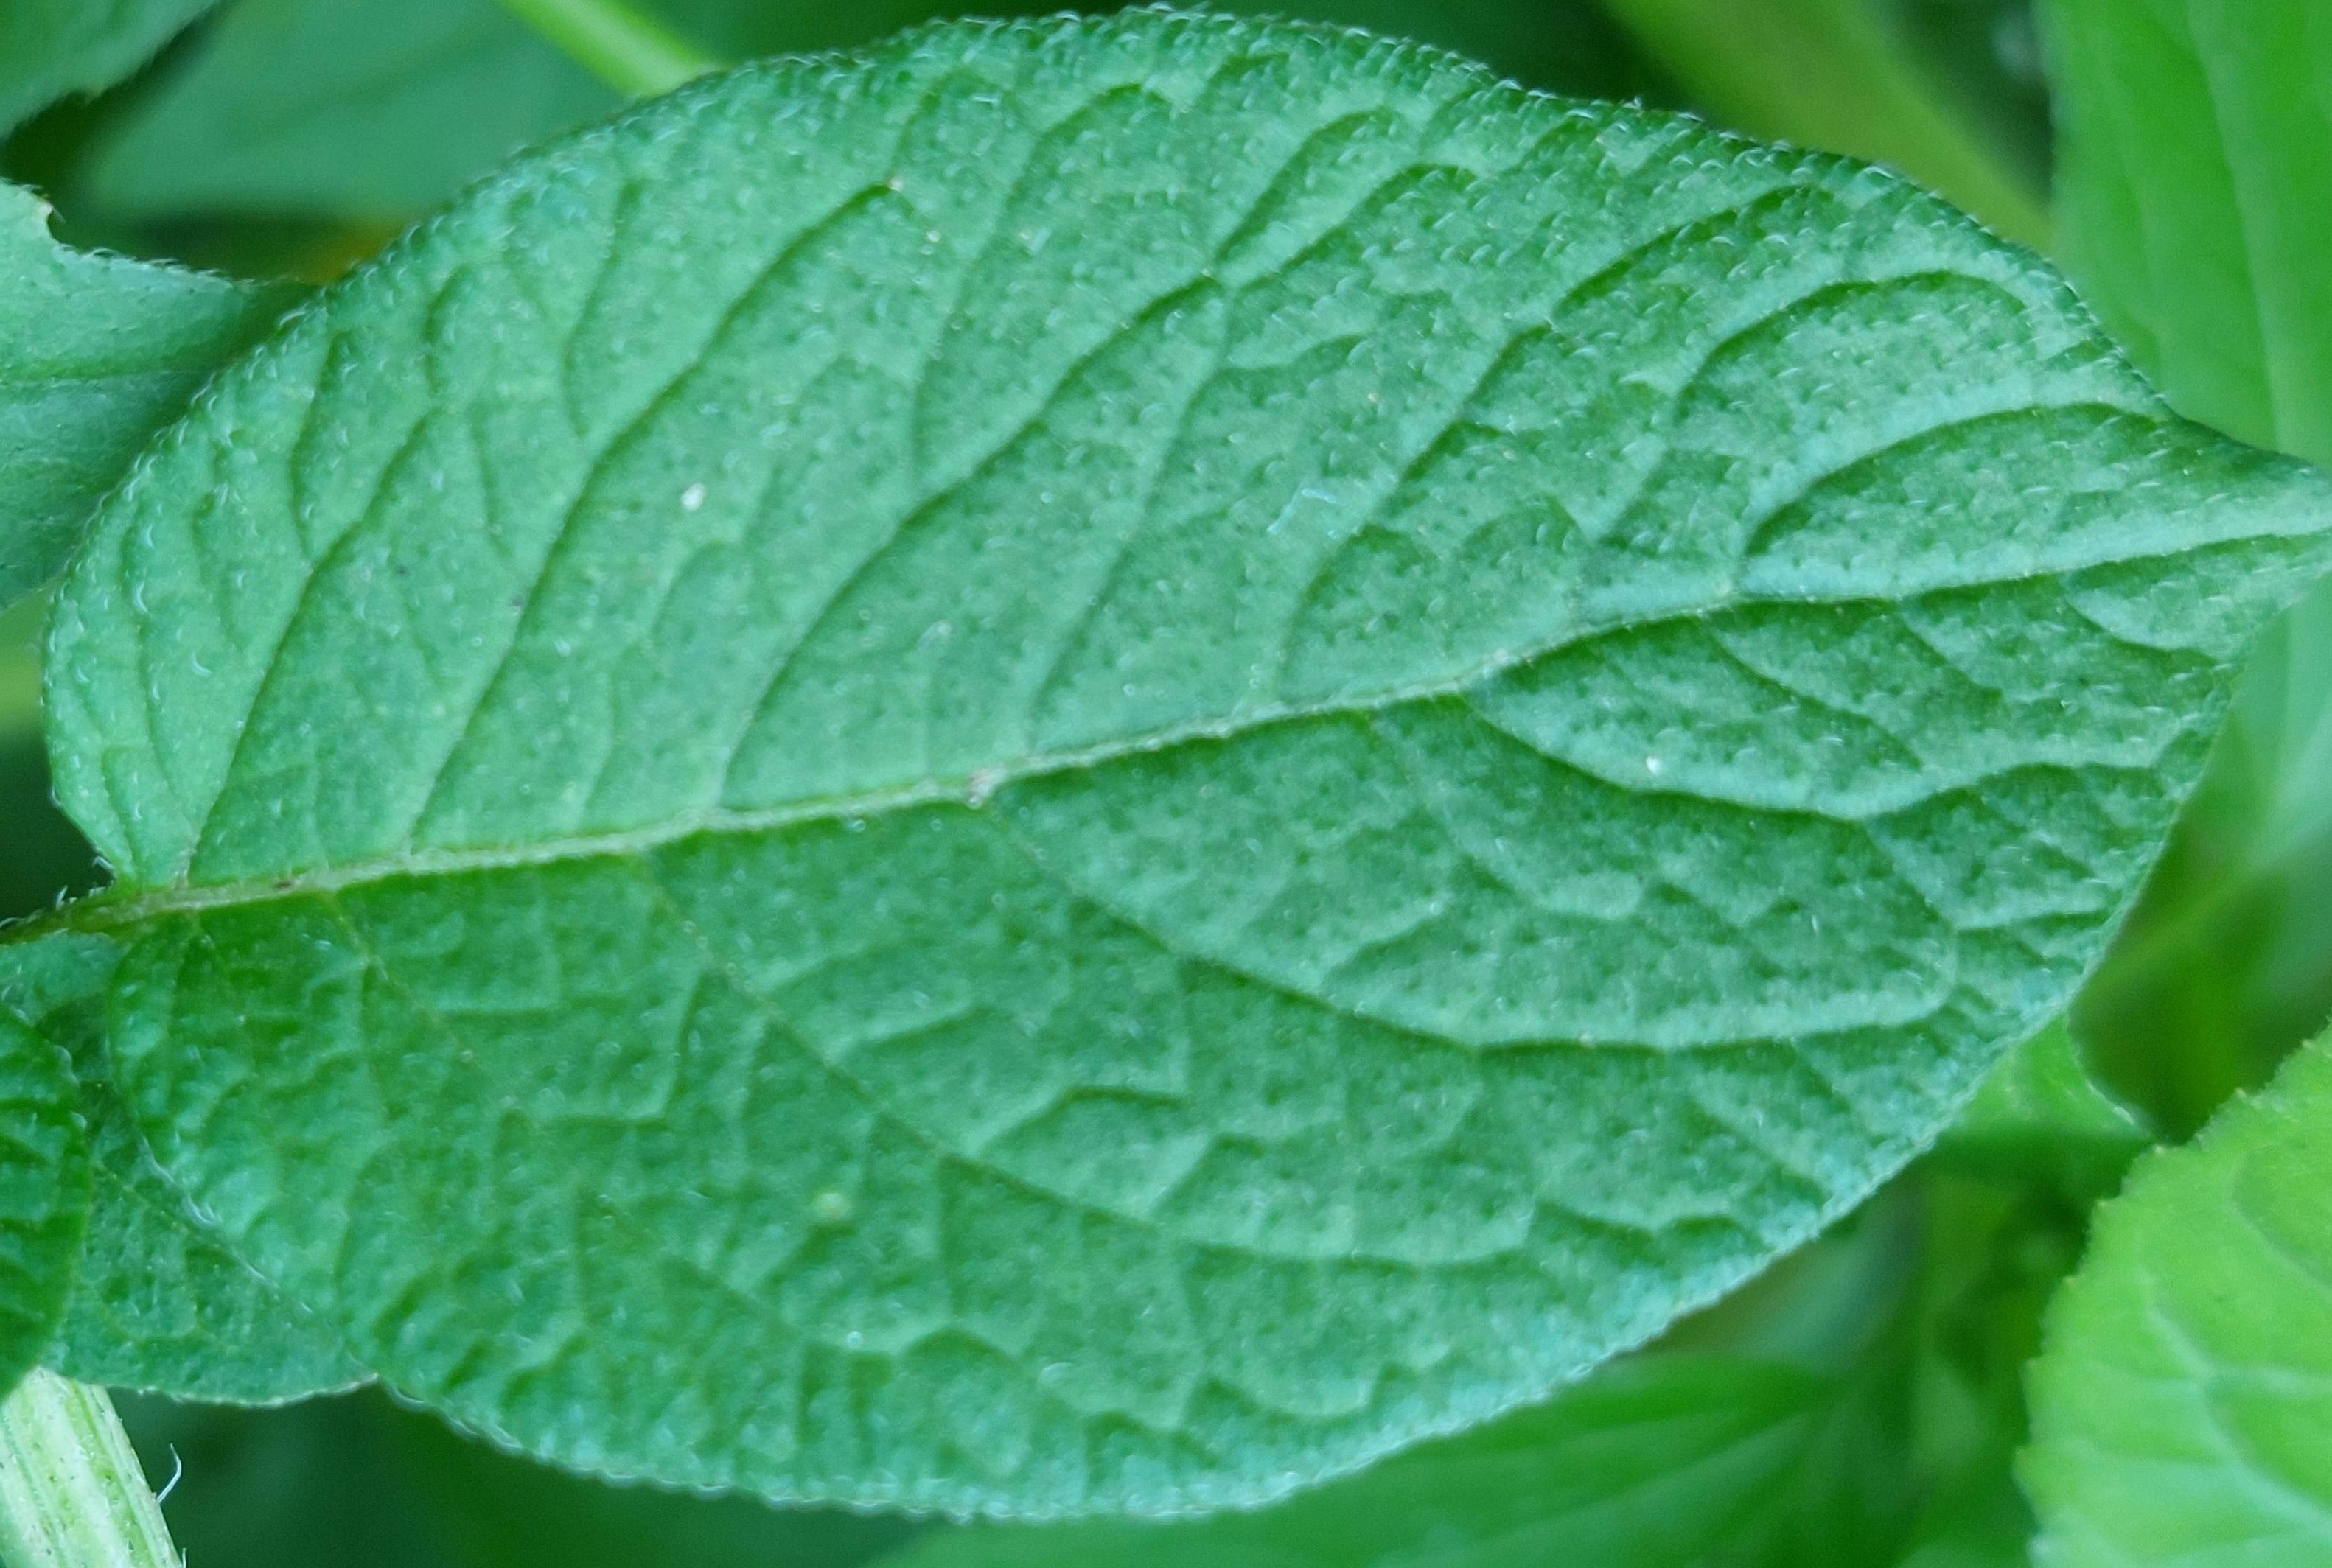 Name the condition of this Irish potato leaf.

healthy
